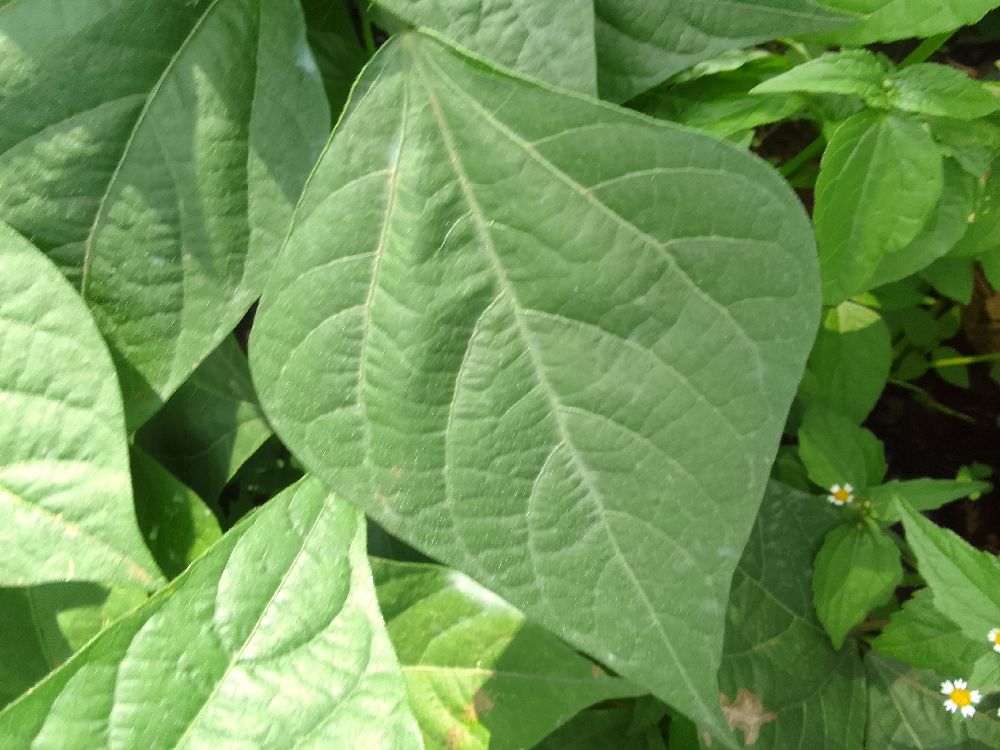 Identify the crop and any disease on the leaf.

common bean, healthy
